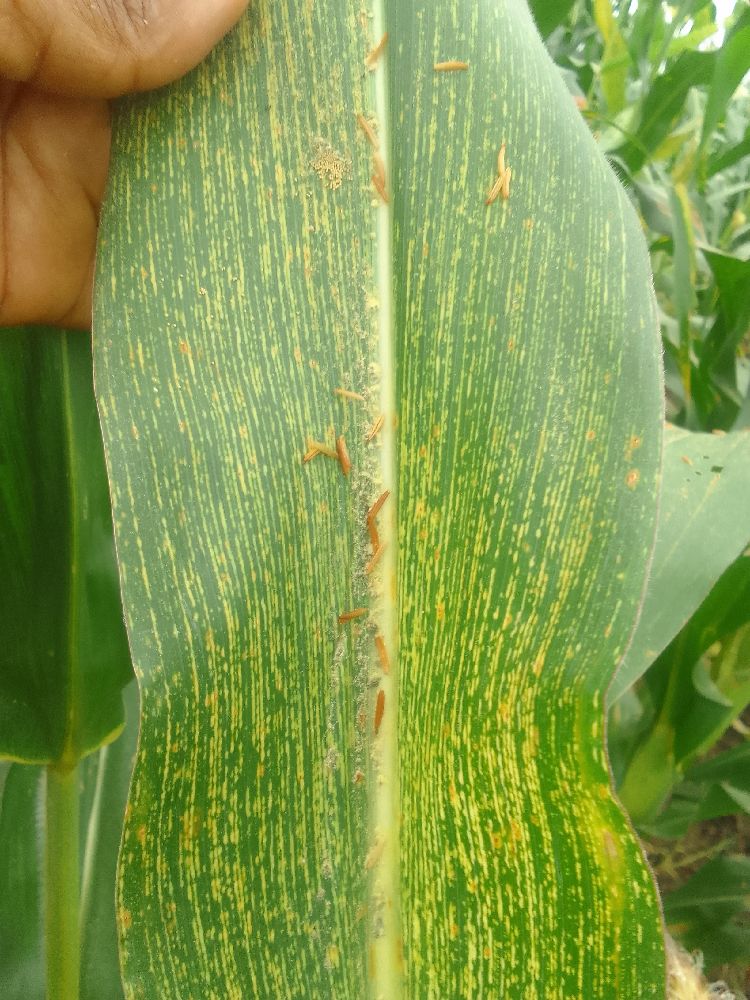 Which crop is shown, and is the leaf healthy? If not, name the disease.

maize, maize streak virus
